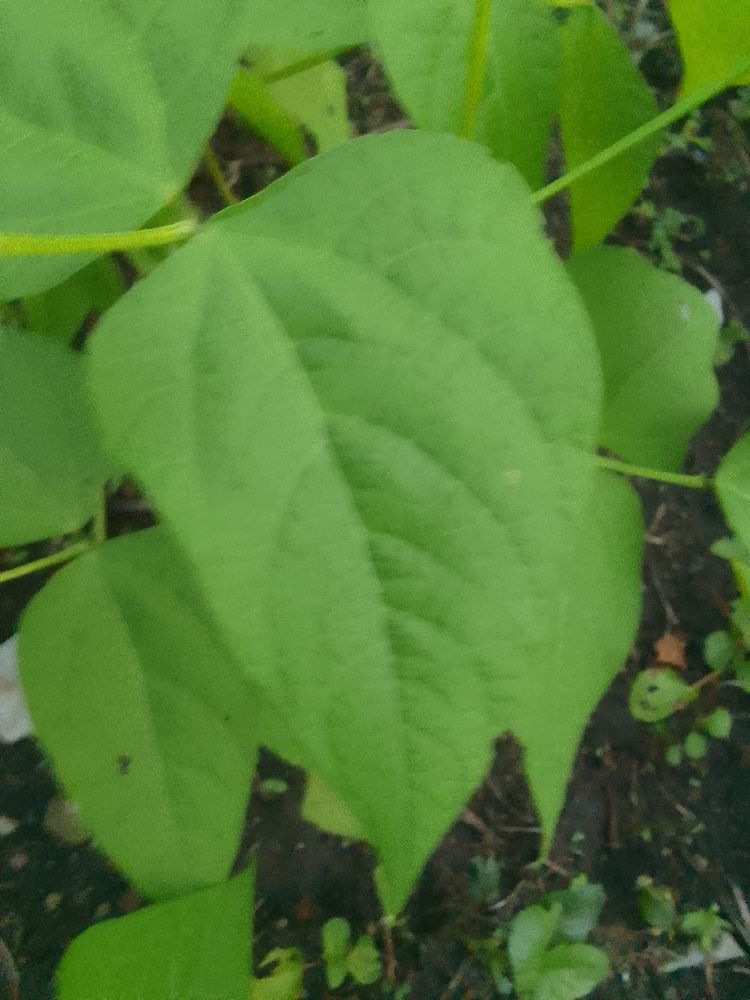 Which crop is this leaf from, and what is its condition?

common bean, healthy
